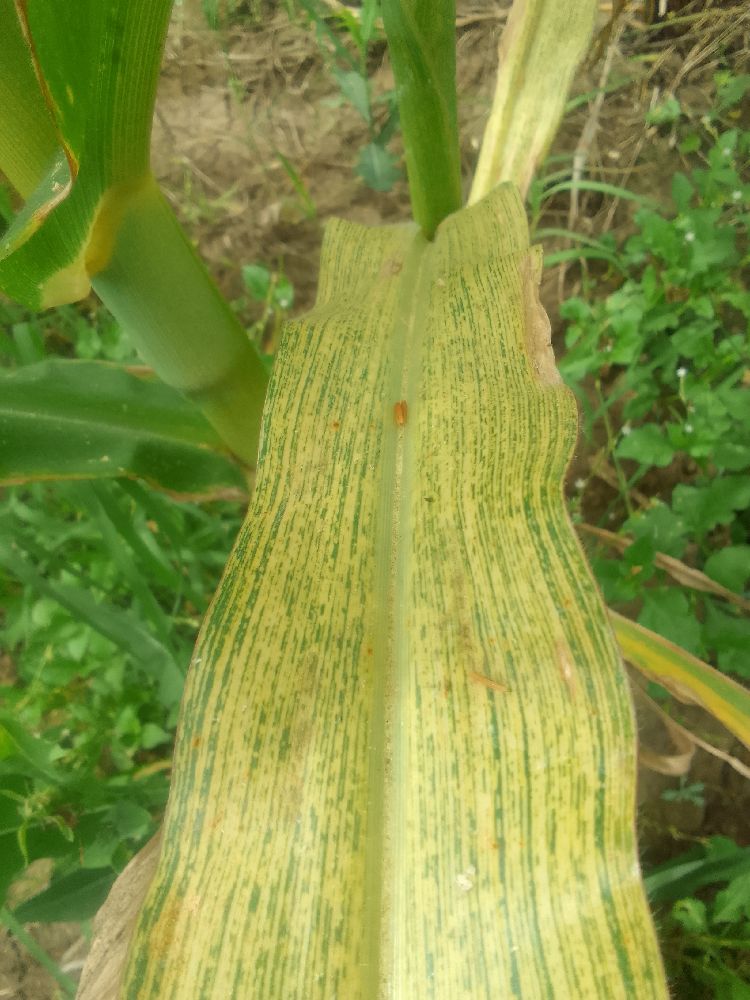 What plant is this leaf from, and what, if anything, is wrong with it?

maize, maize streak virus
